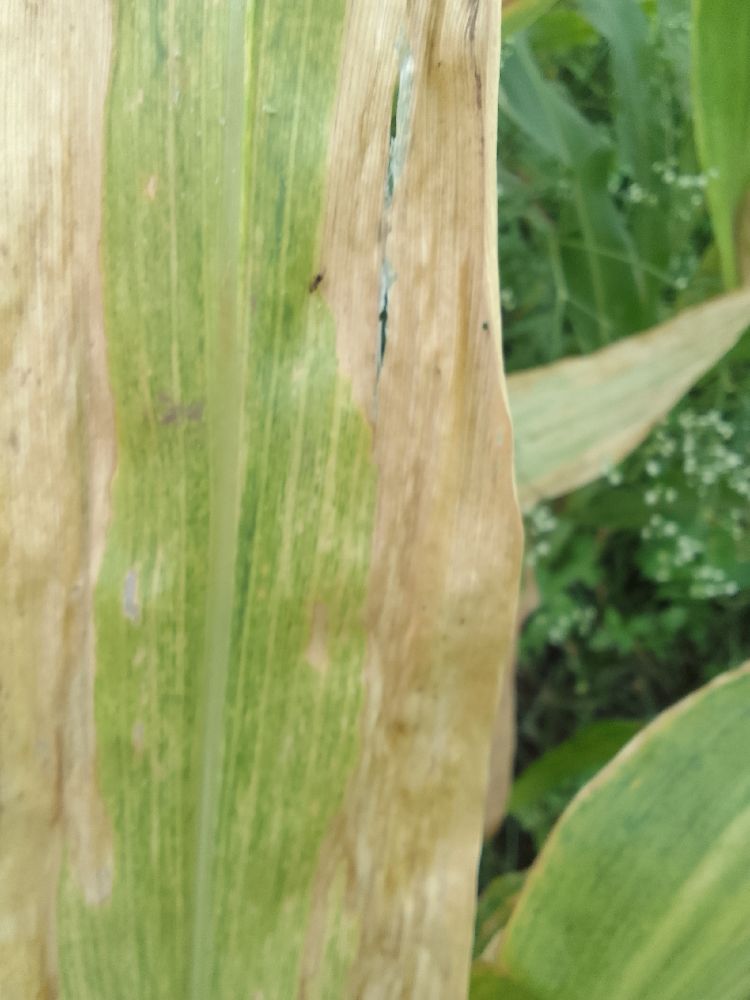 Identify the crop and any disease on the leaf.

maize, maize lethal necrosis
